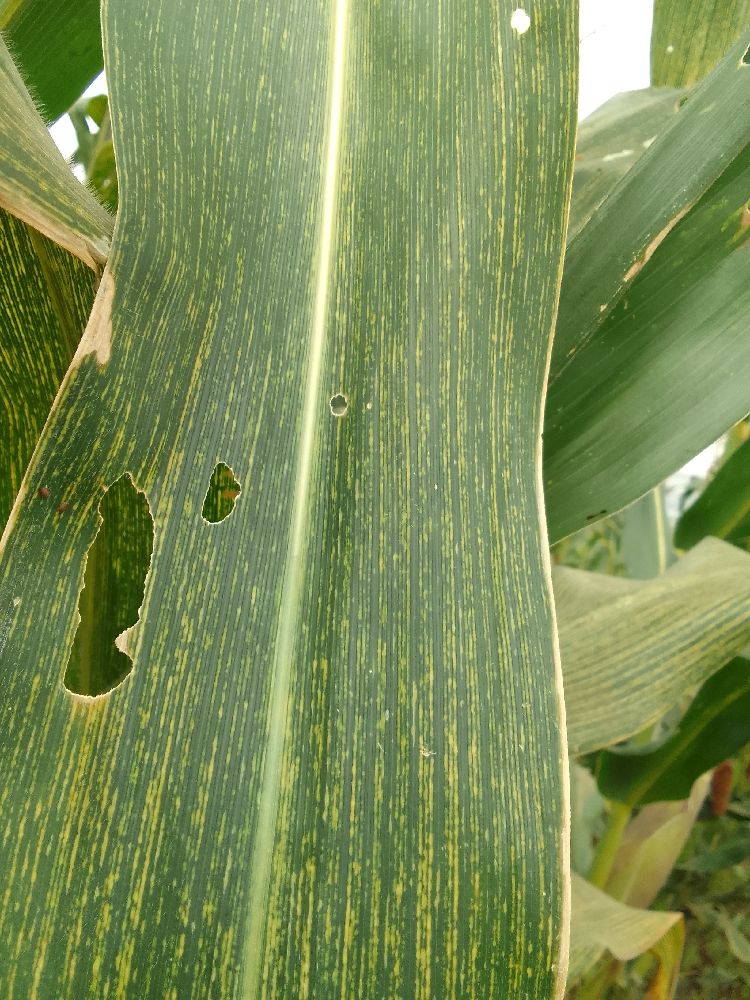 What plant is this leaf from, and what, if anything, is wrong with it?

maize, maize streak virus
